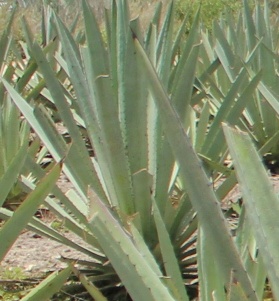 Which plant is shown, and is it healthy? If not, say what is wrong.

agave, healthy
